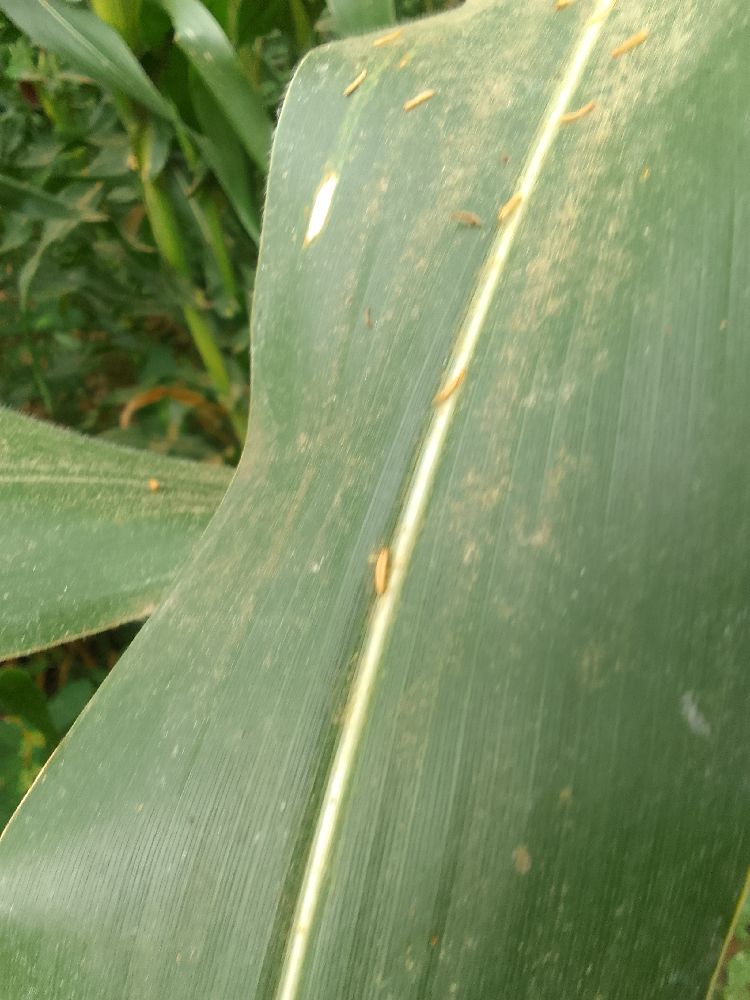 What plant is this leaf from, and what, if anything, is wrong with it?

maize, healthy
